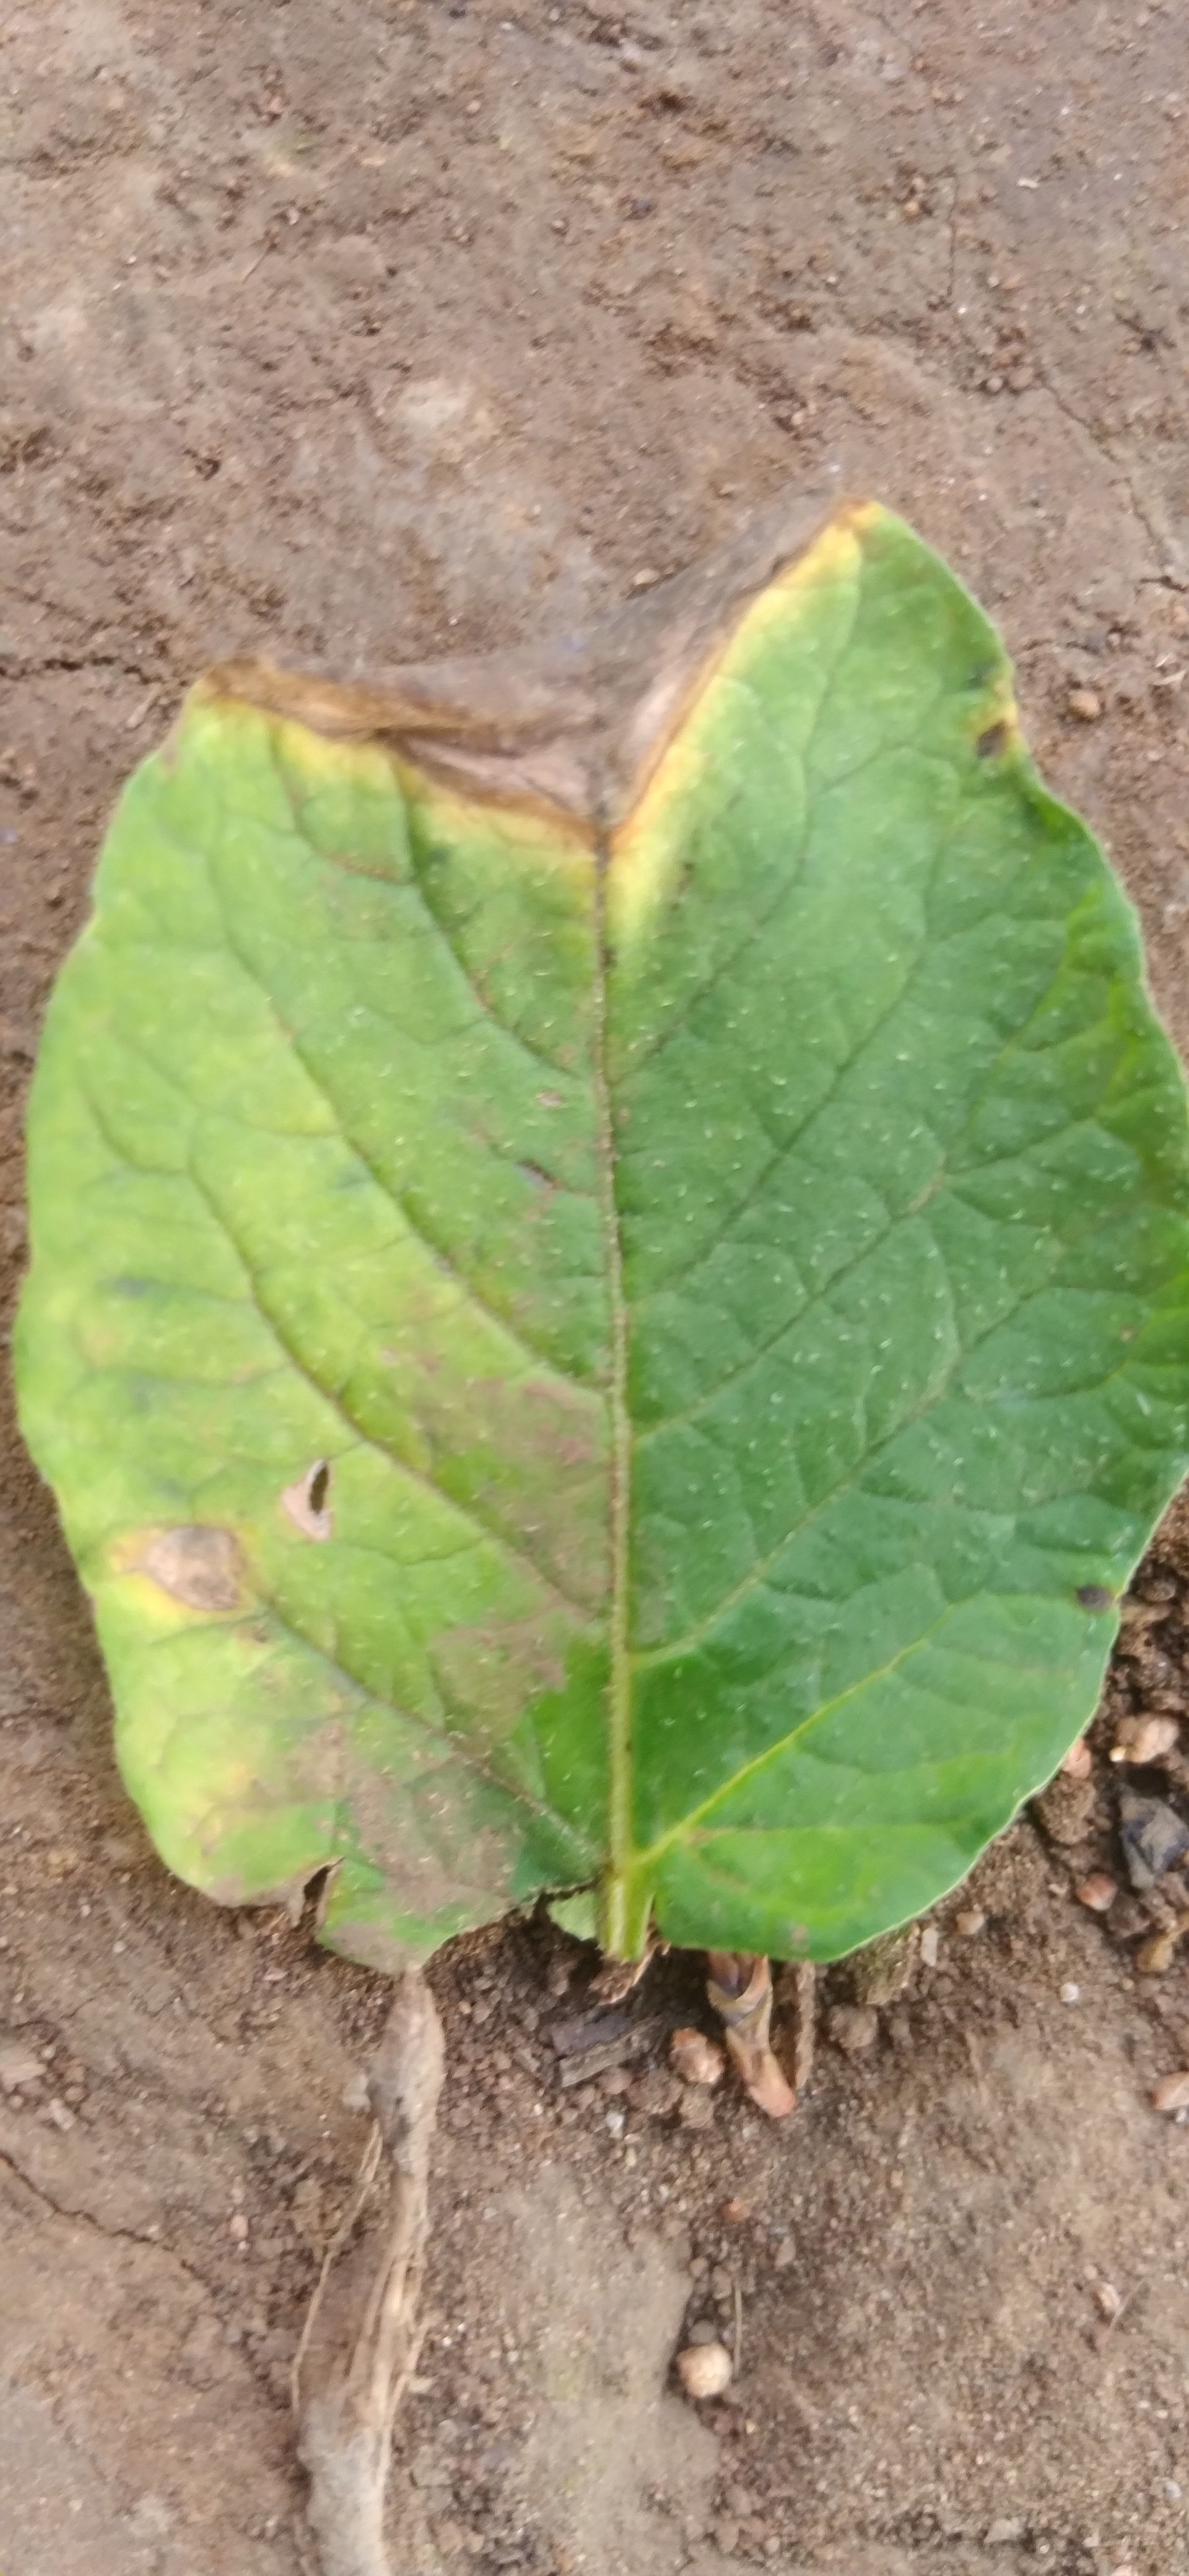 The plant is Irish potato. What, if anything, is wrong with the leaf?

early blight
